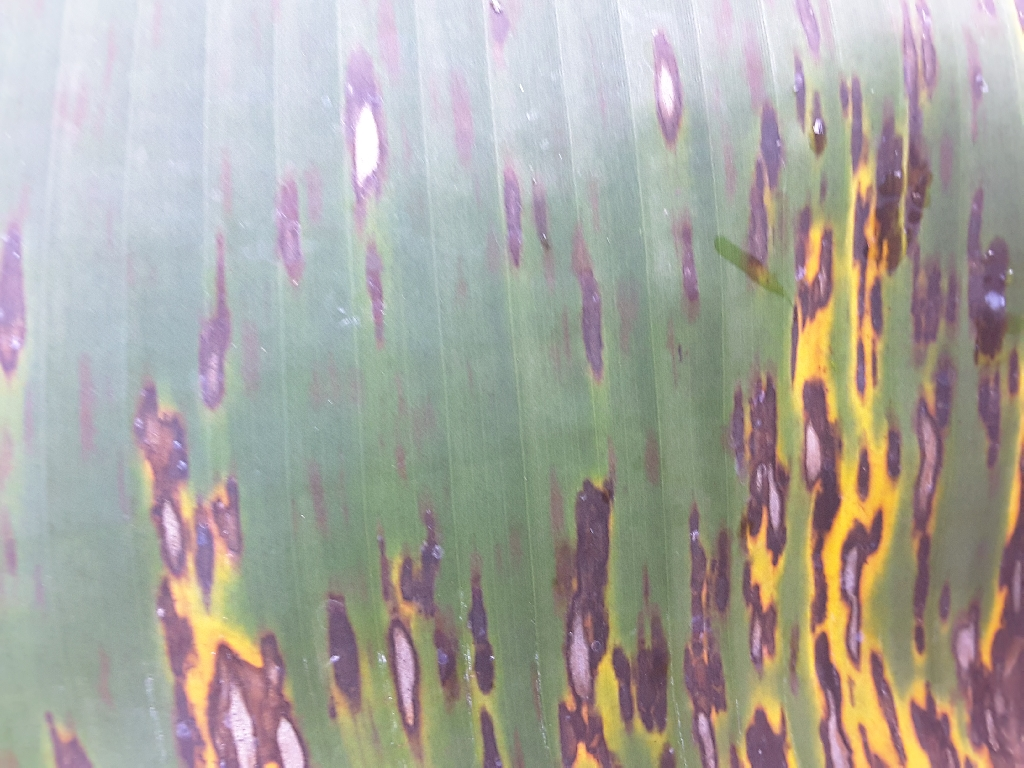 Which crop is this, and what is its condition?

banana, black sigatoka
